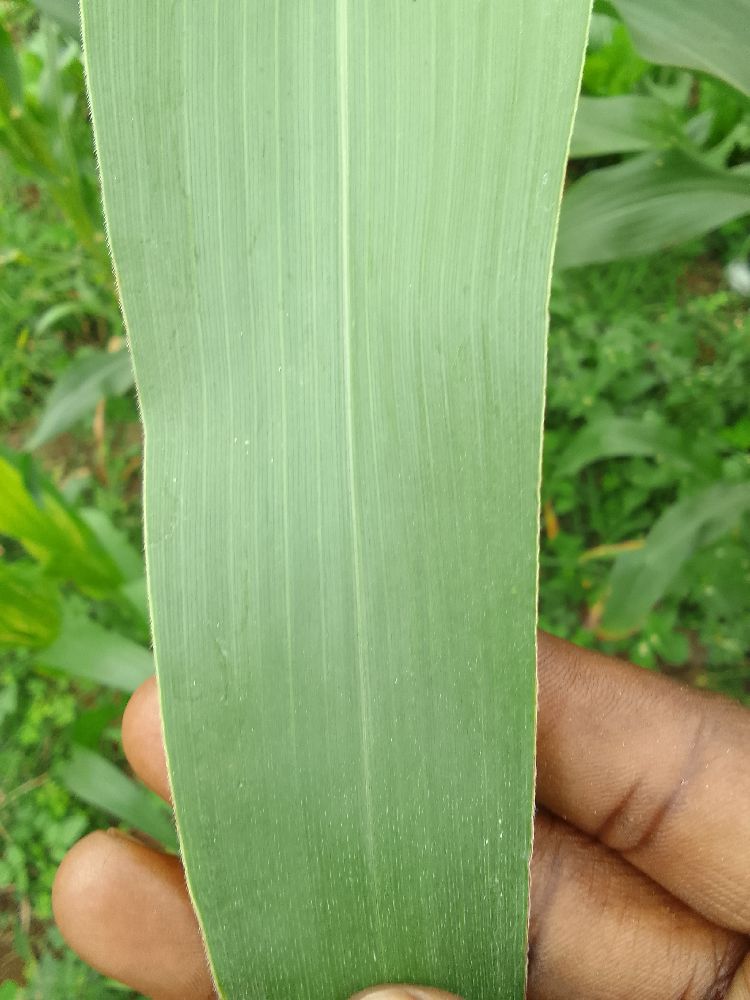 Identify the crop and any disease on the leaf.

maize, healthy
